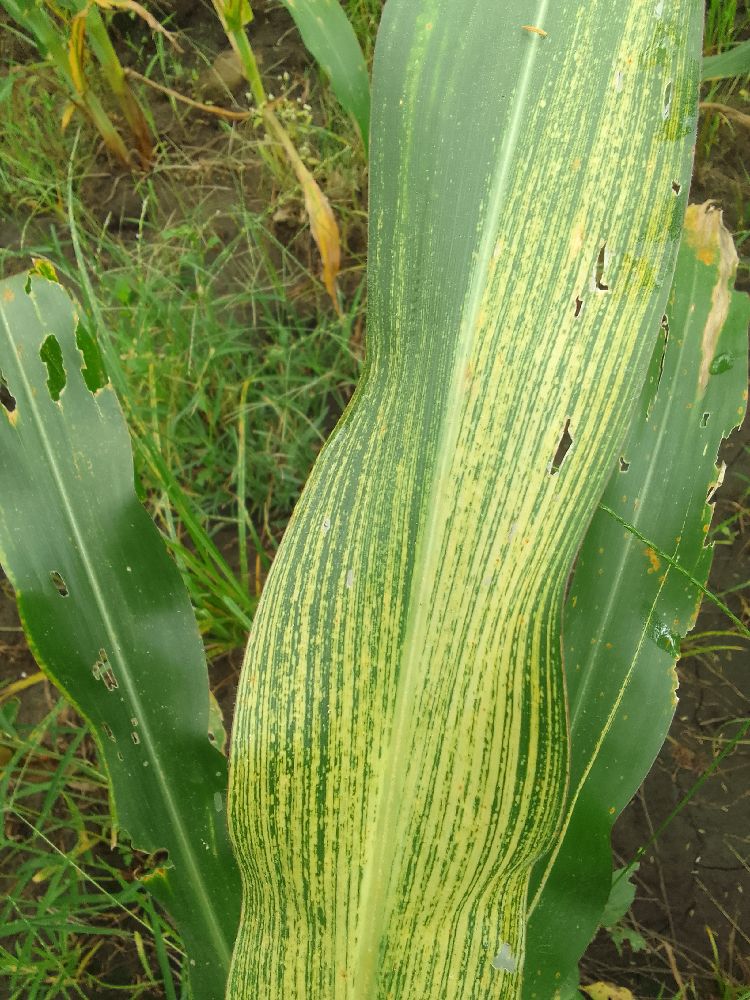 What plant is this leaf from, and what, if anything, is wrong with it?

maize, maize streak virus
